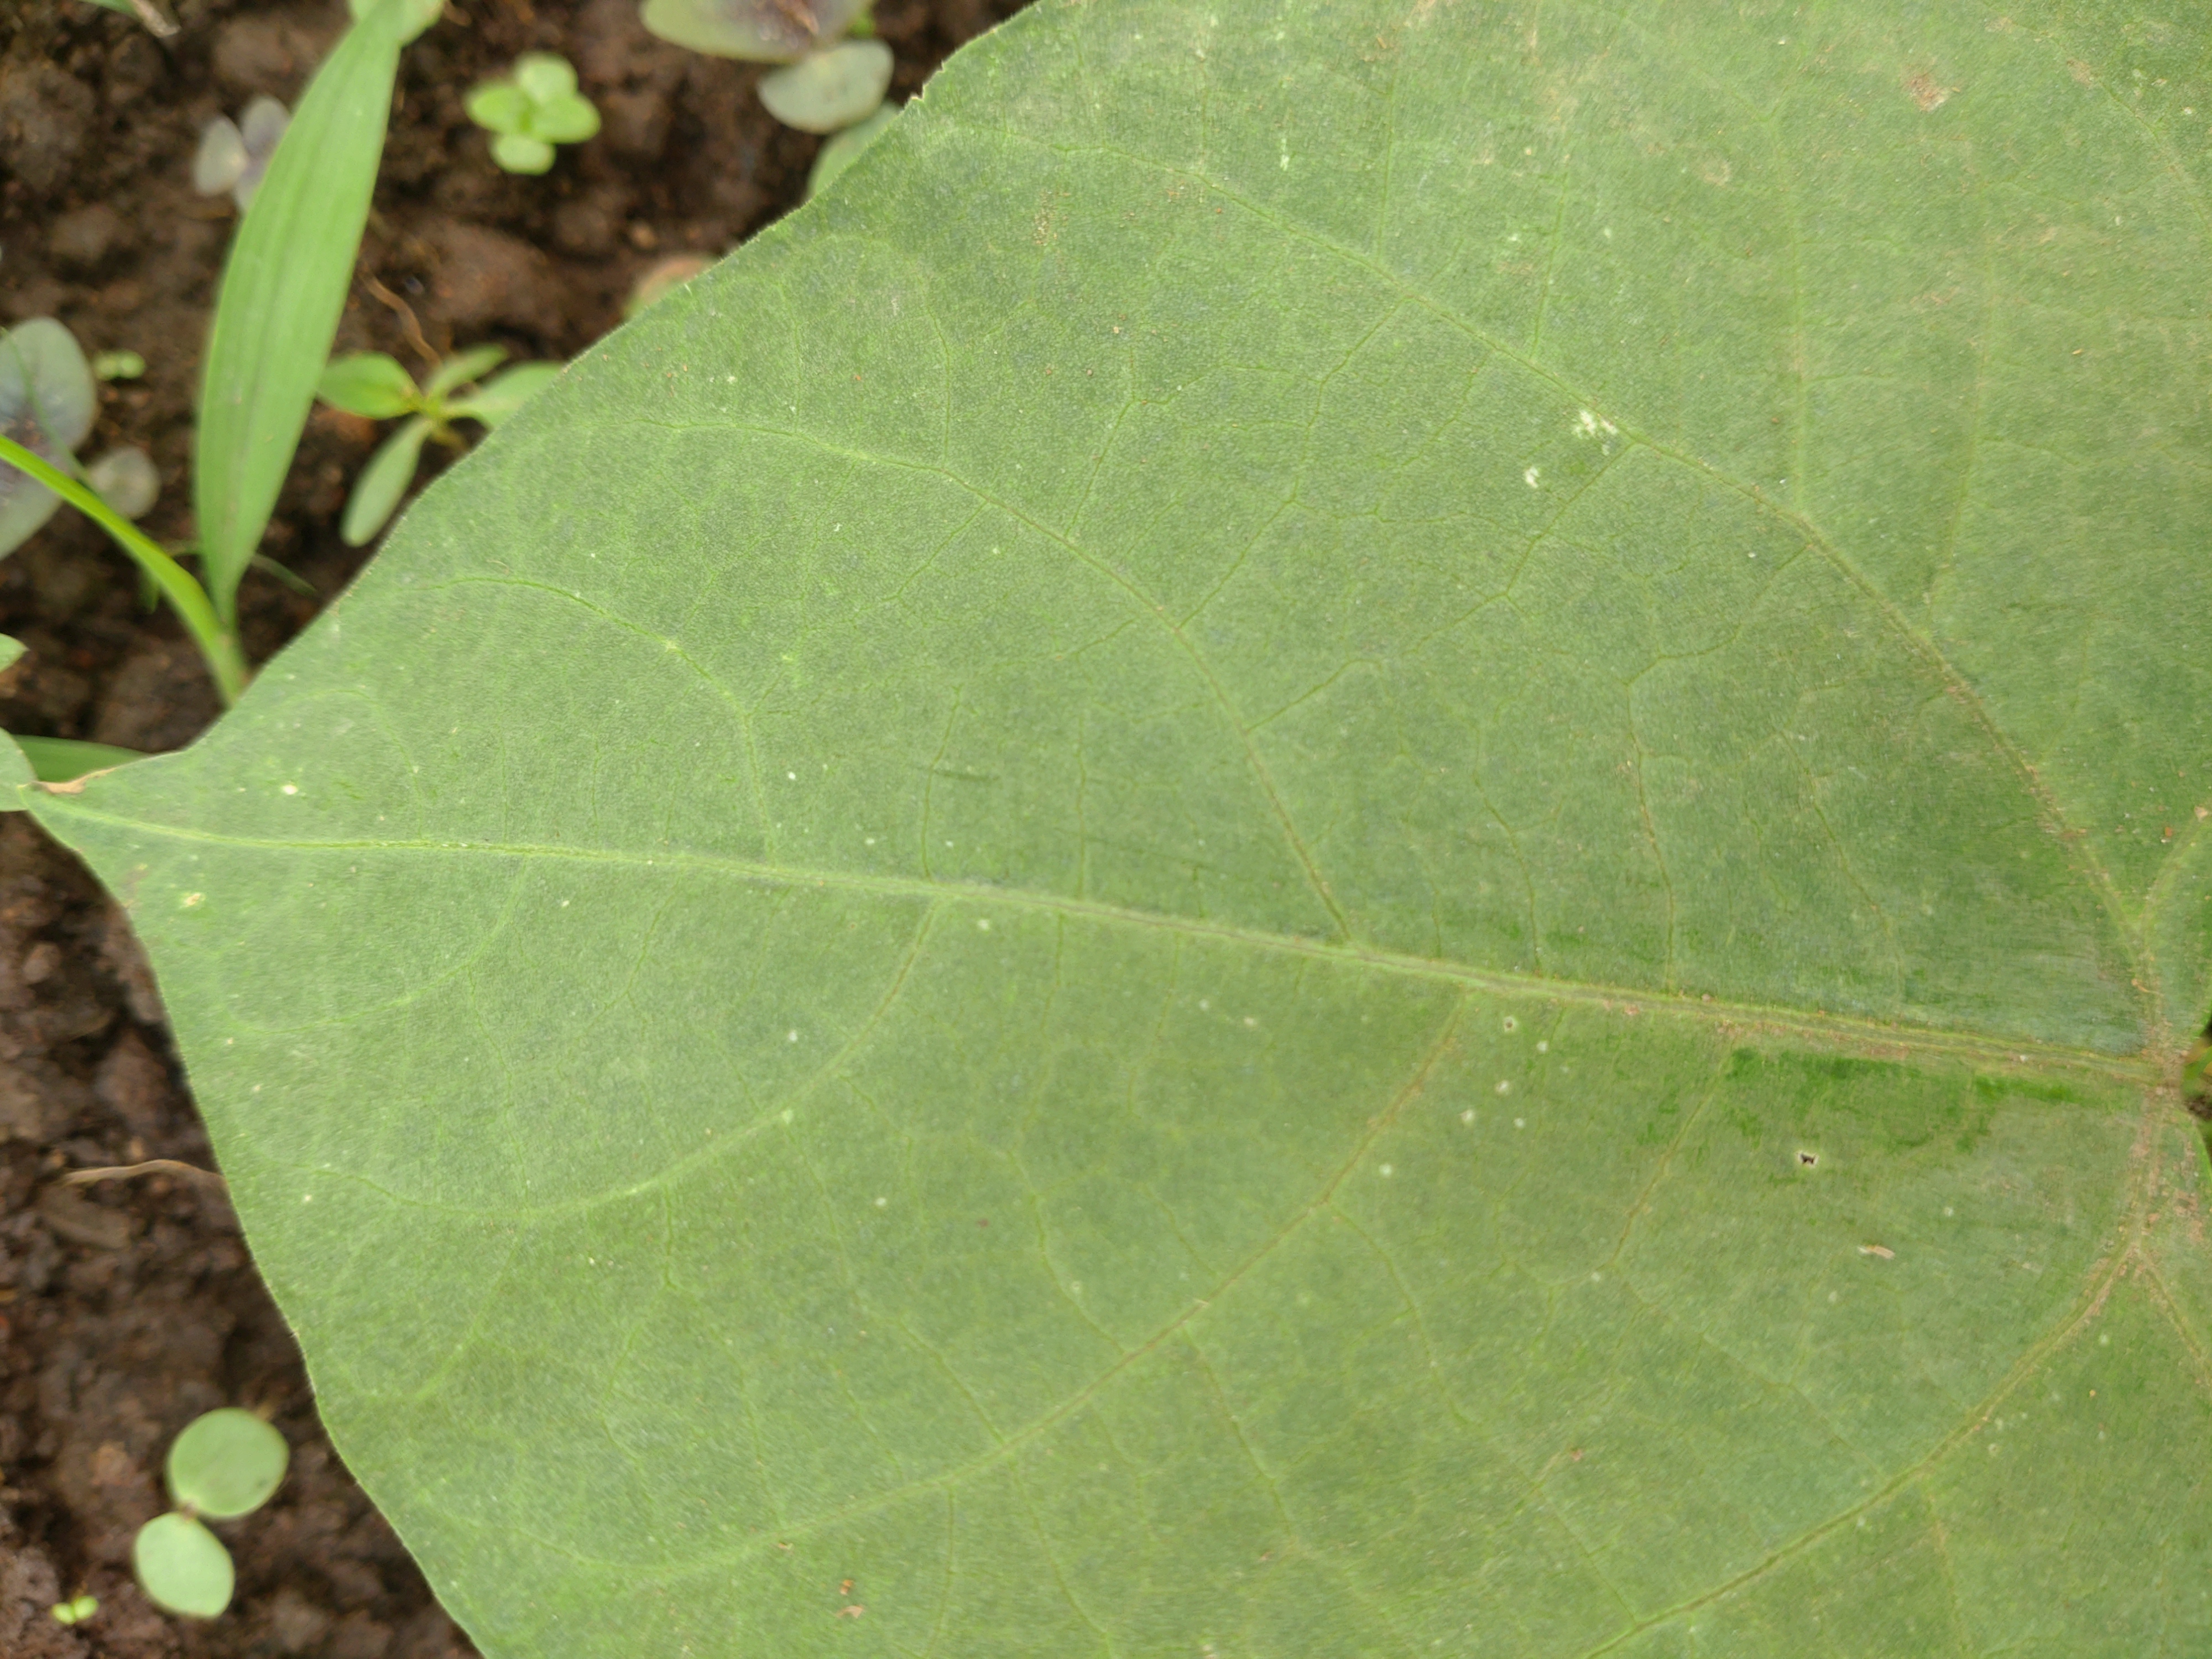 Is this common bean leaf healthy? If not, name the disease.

healthy
